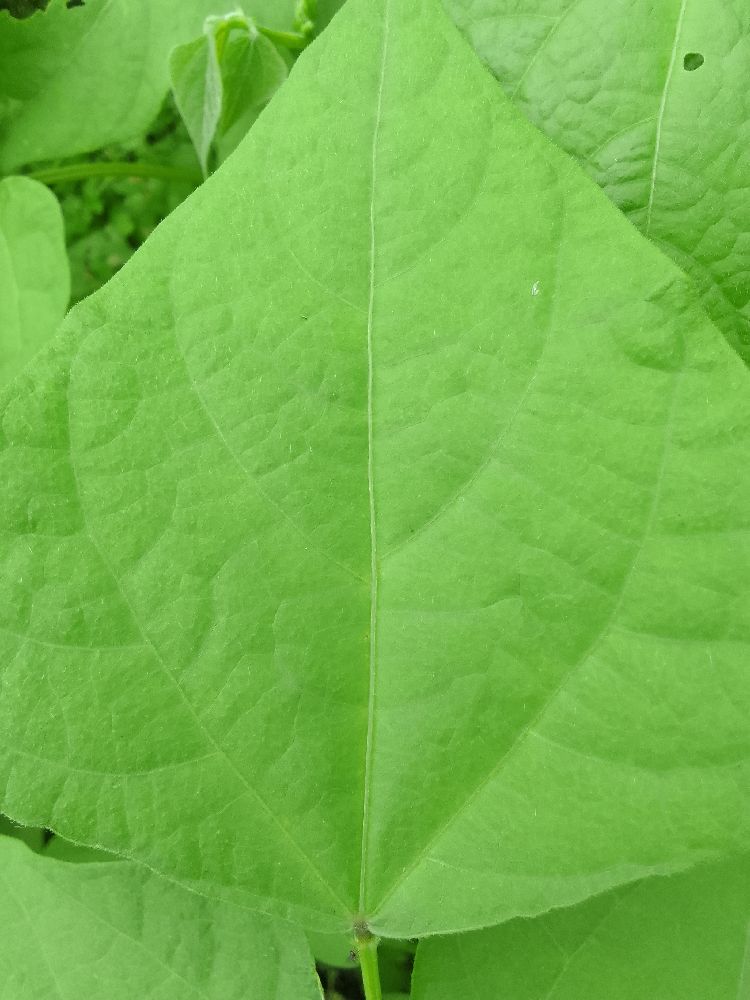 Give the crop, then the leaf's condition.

common bean, healthy
